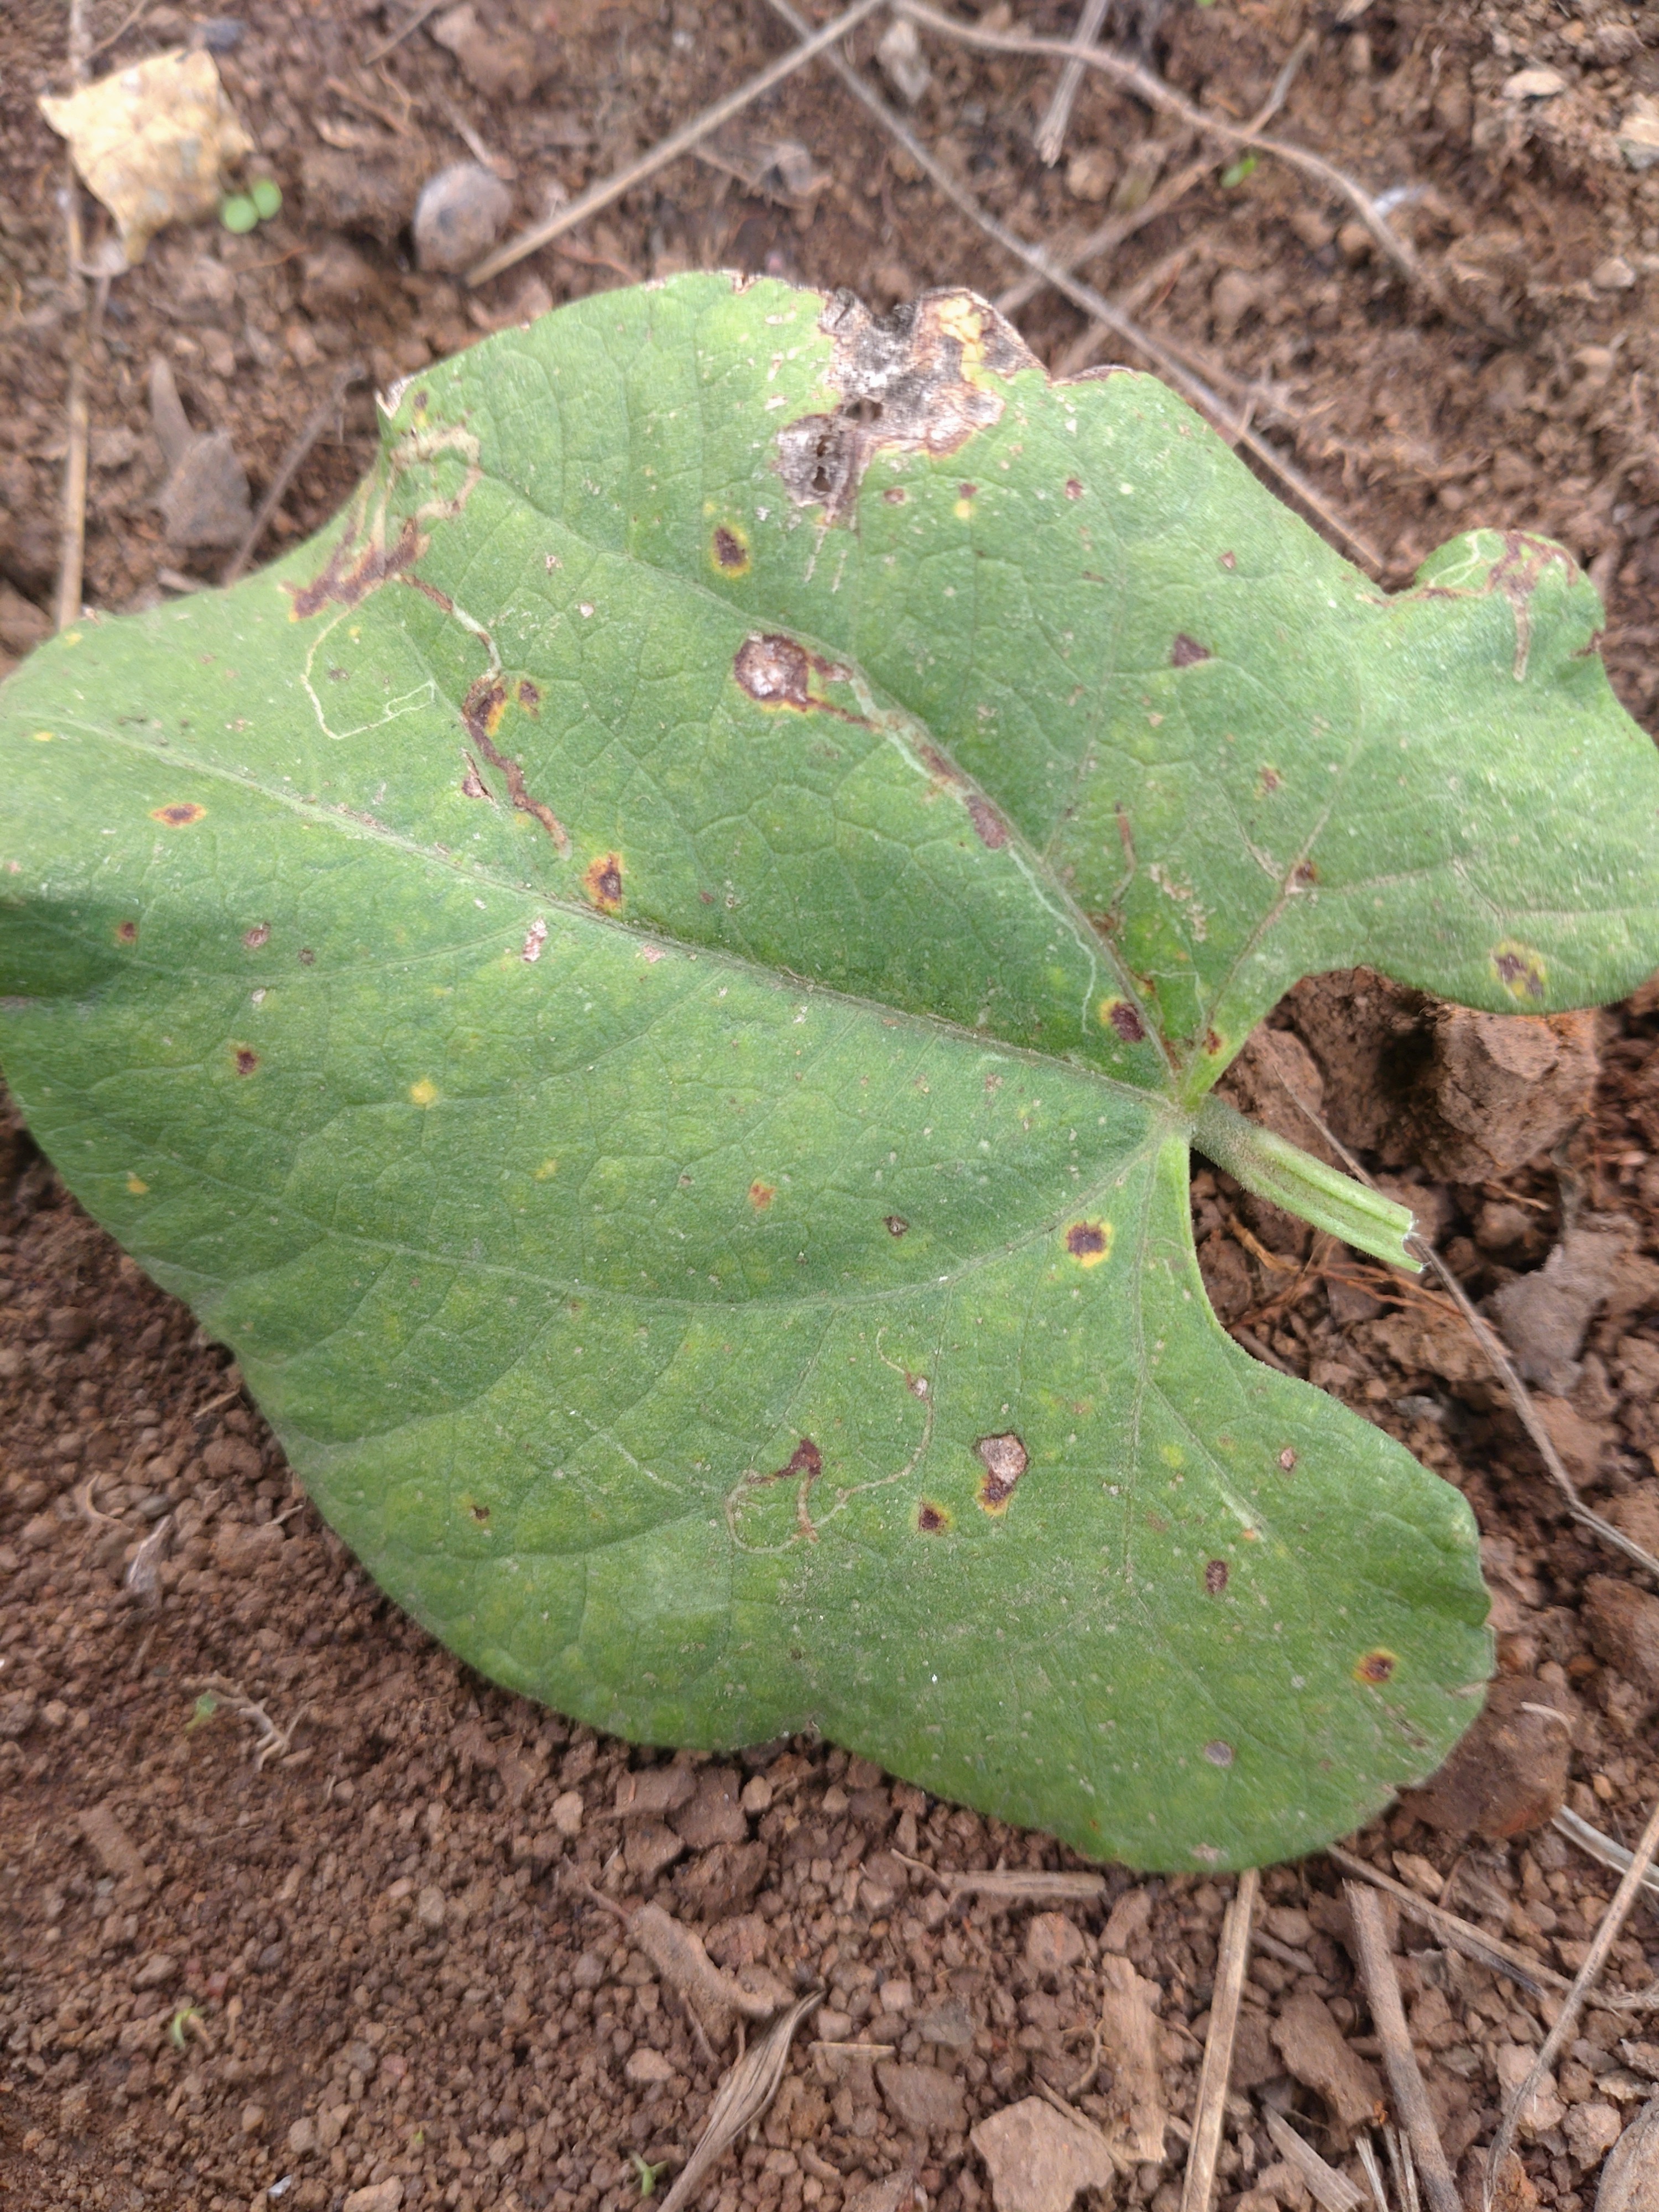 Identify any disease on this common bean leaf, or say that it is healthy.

rust
